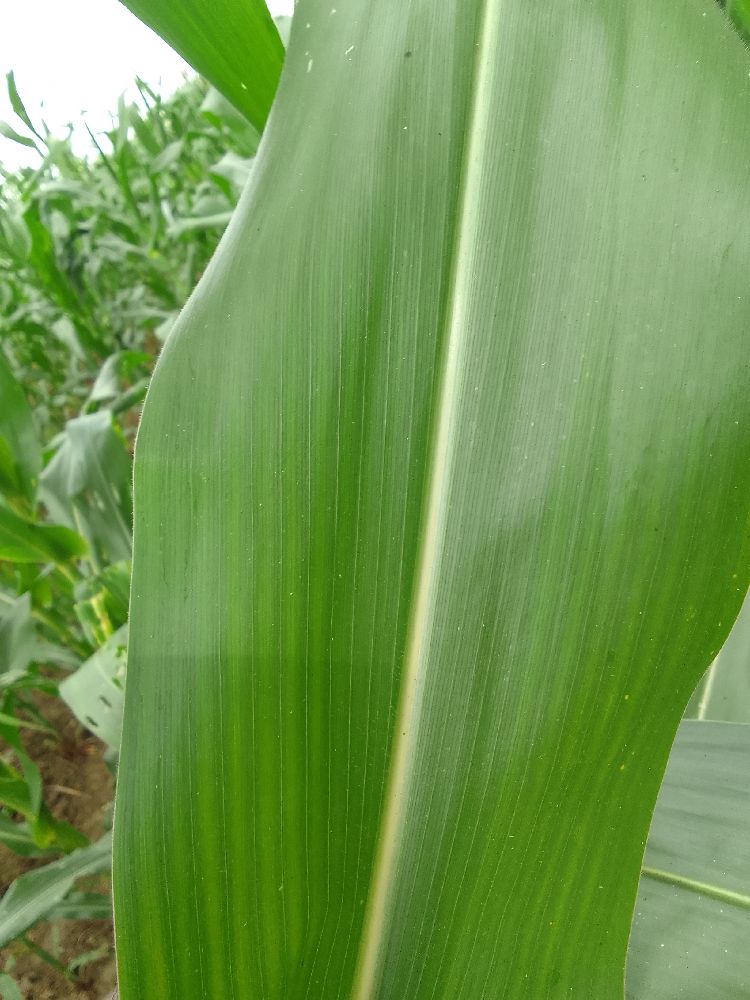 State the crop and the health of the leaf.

maize, healthy
